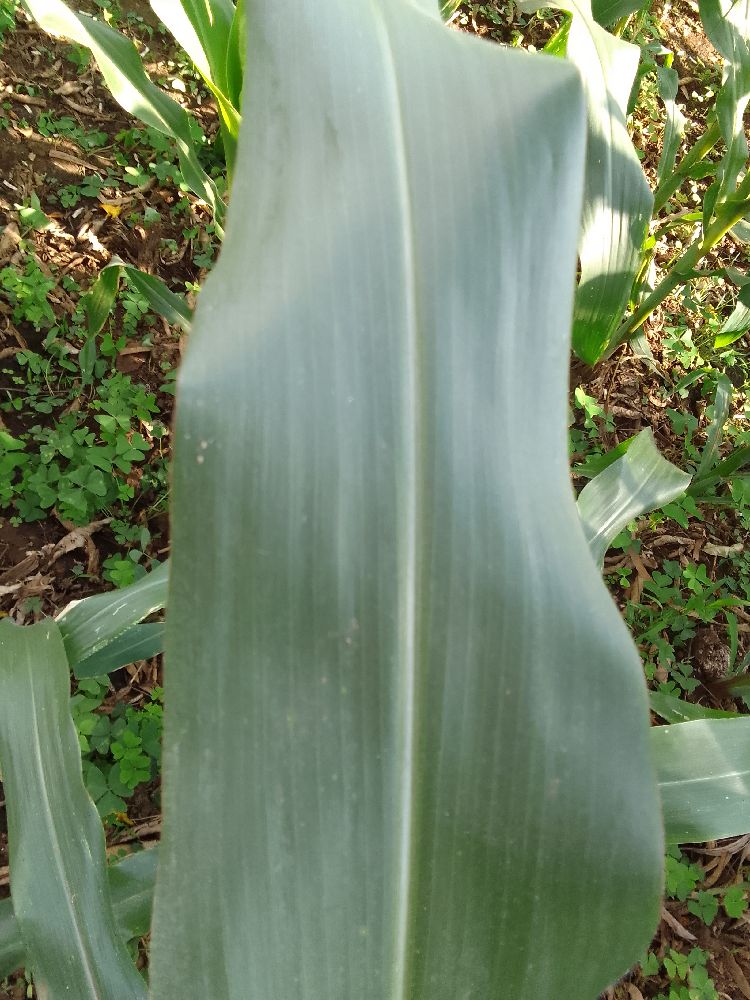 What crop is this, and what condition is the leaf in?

maize, healthy
